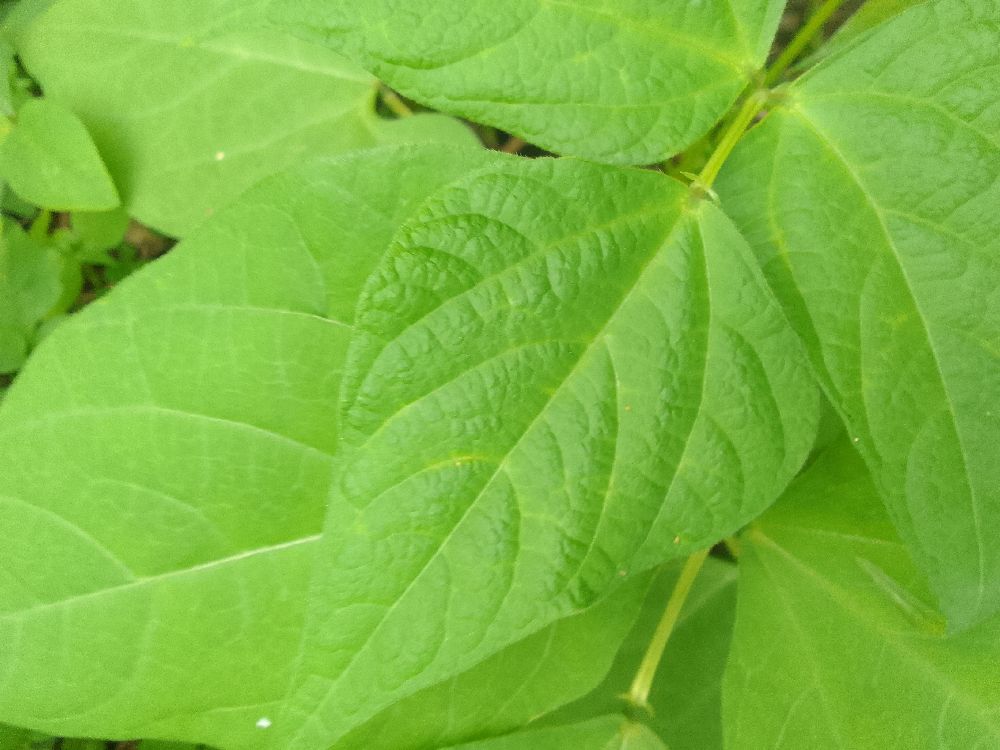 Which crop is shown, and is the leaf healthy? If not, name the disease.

common bean, healthy
